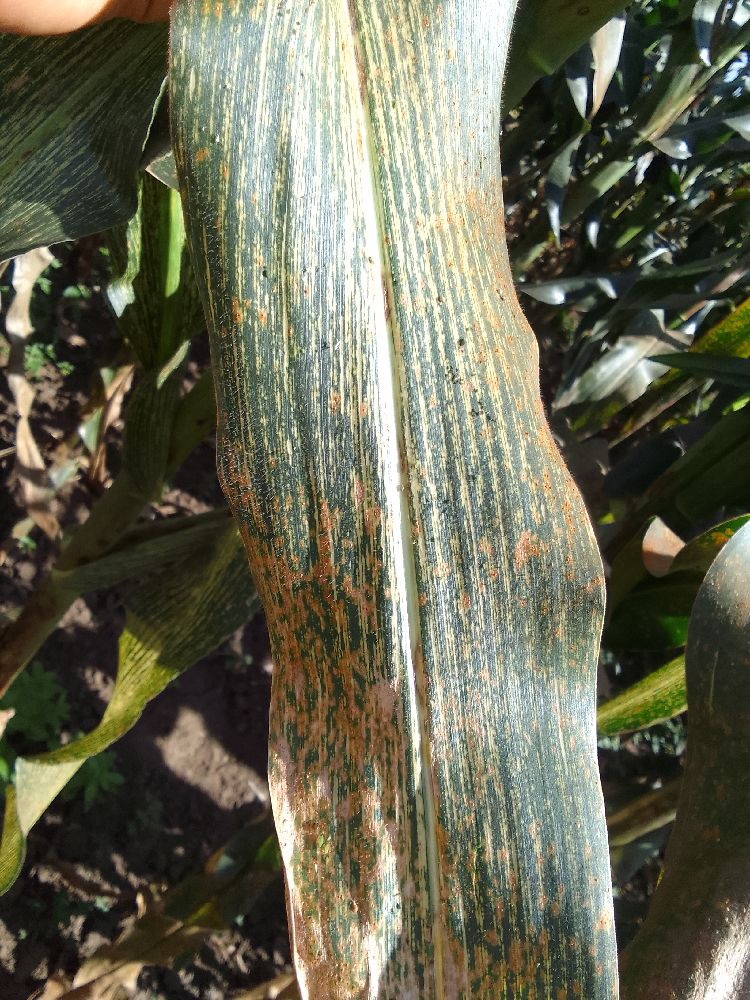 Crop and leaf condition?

maize, maize streak virus
